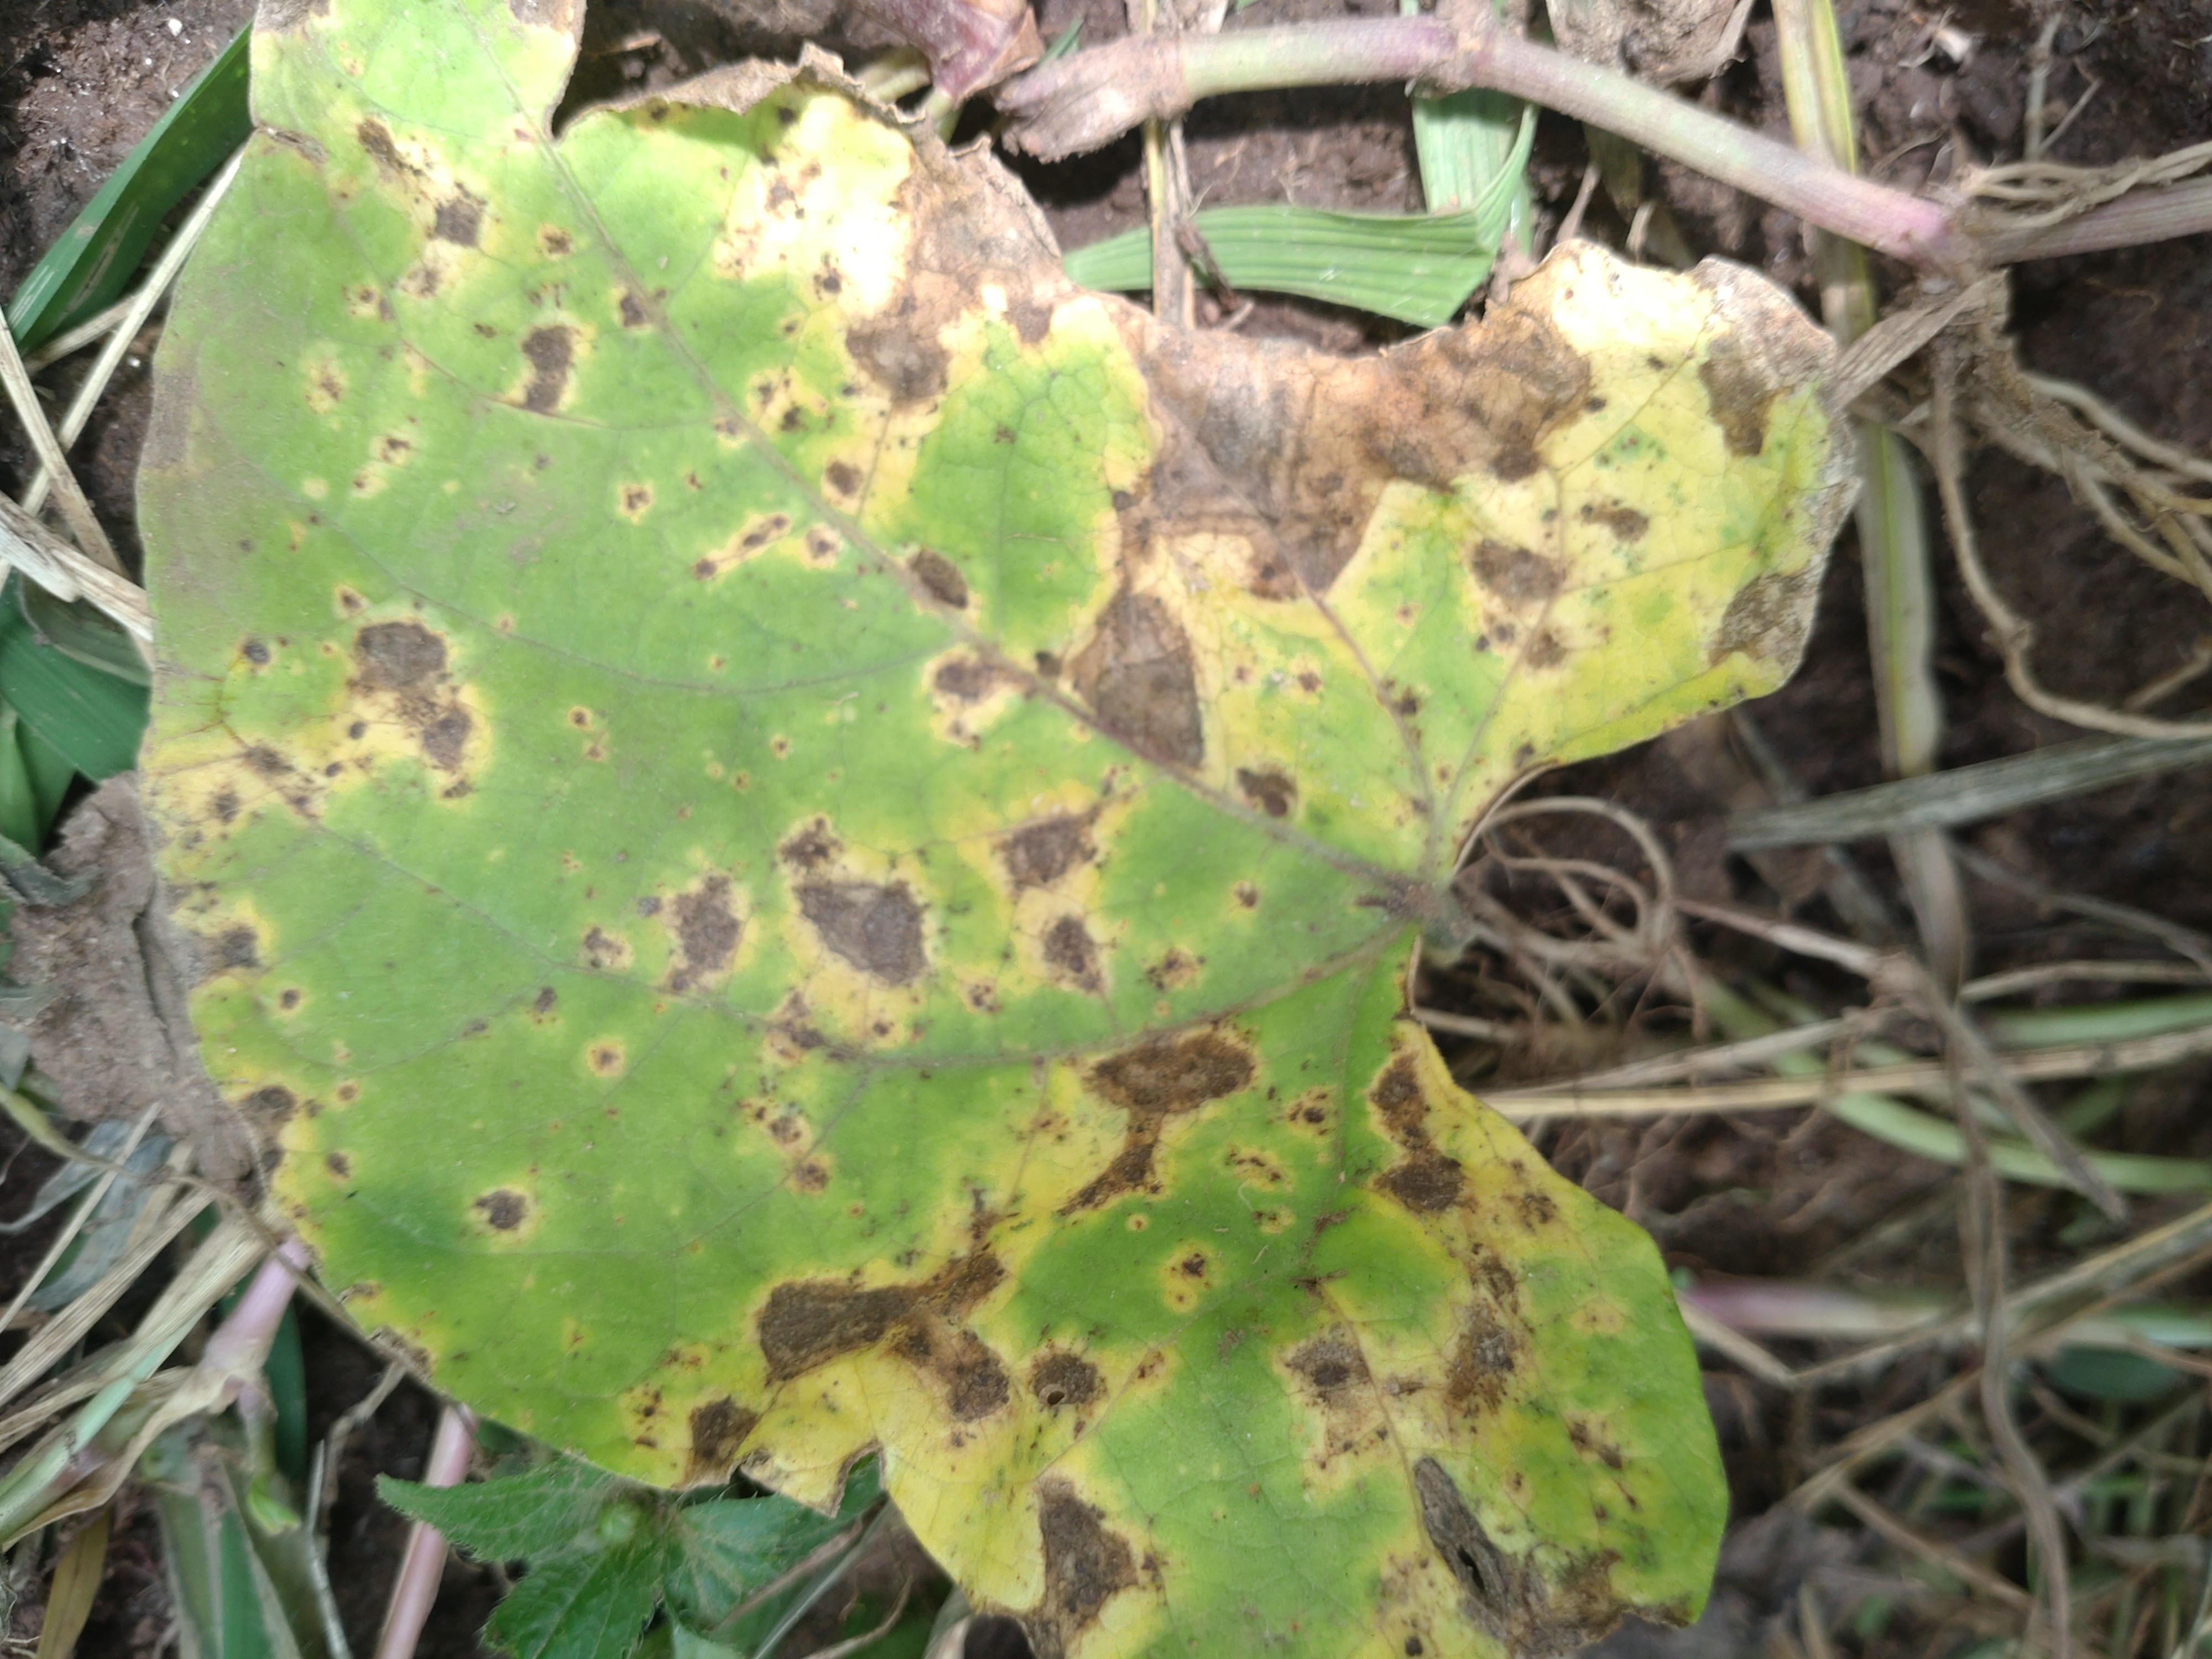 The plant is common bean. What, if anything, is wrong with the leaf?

rust
